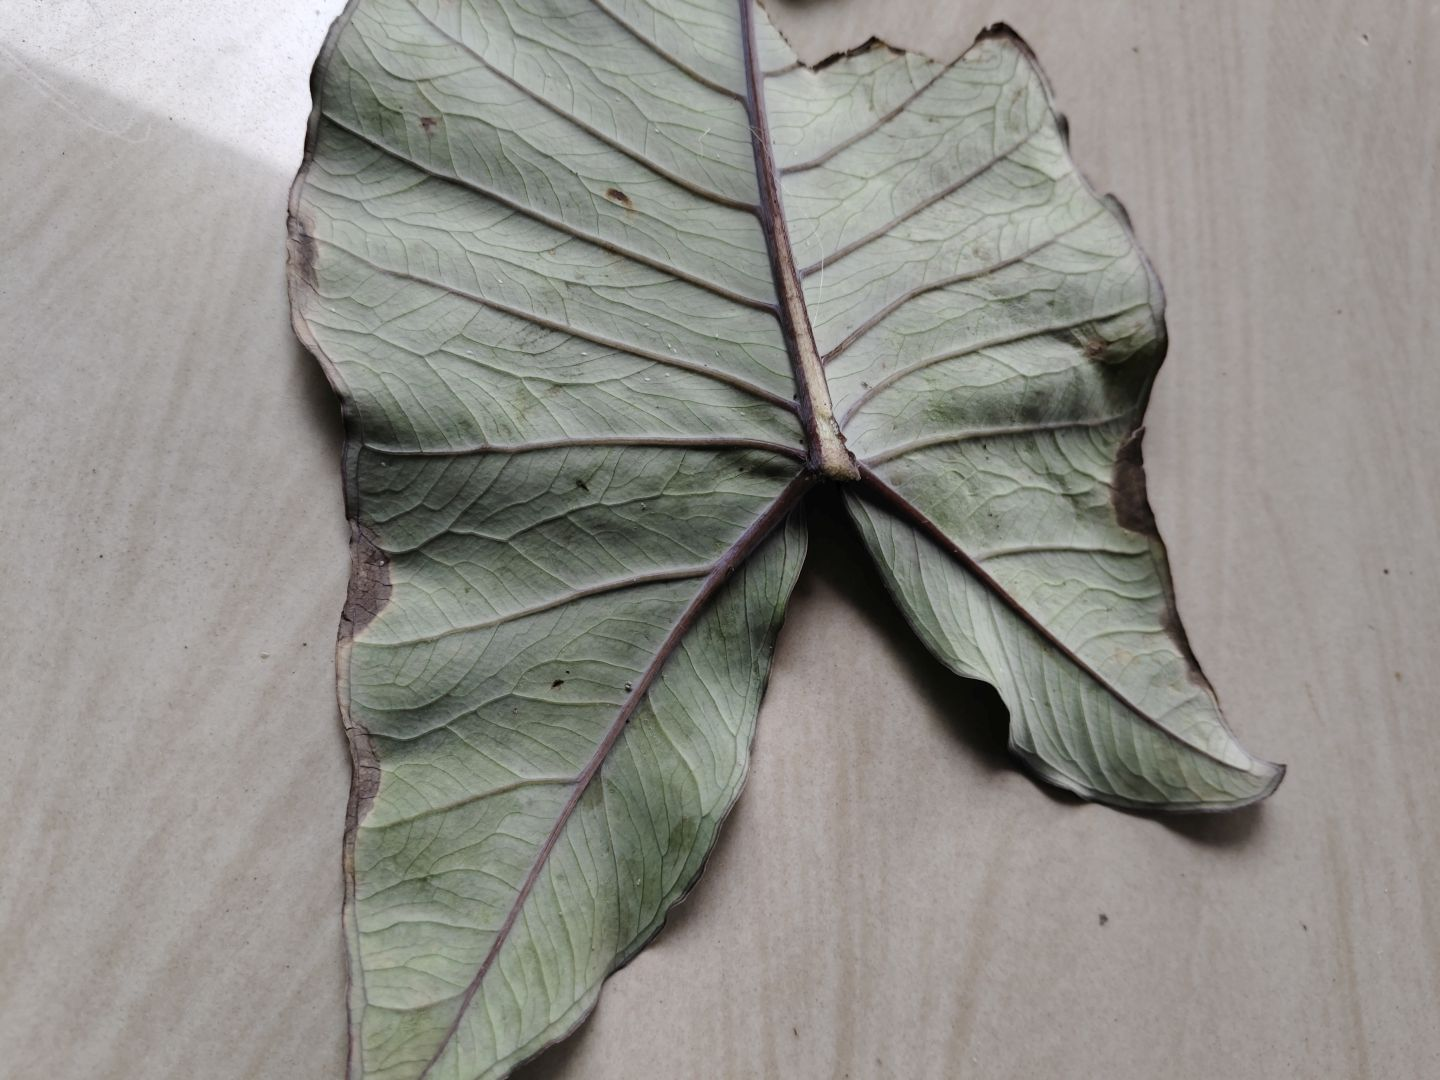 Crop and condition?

taro, leaf blight
